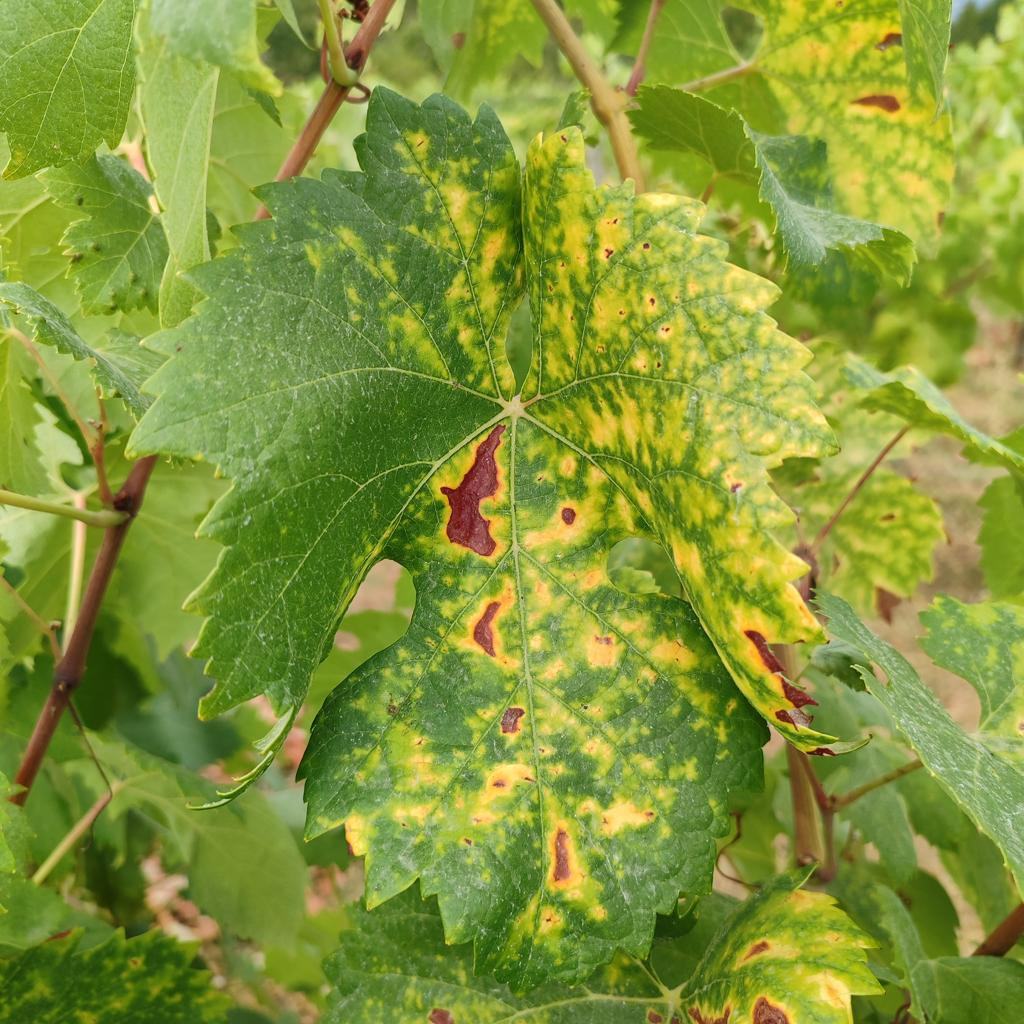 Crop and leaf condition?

grapevine, esca complex
